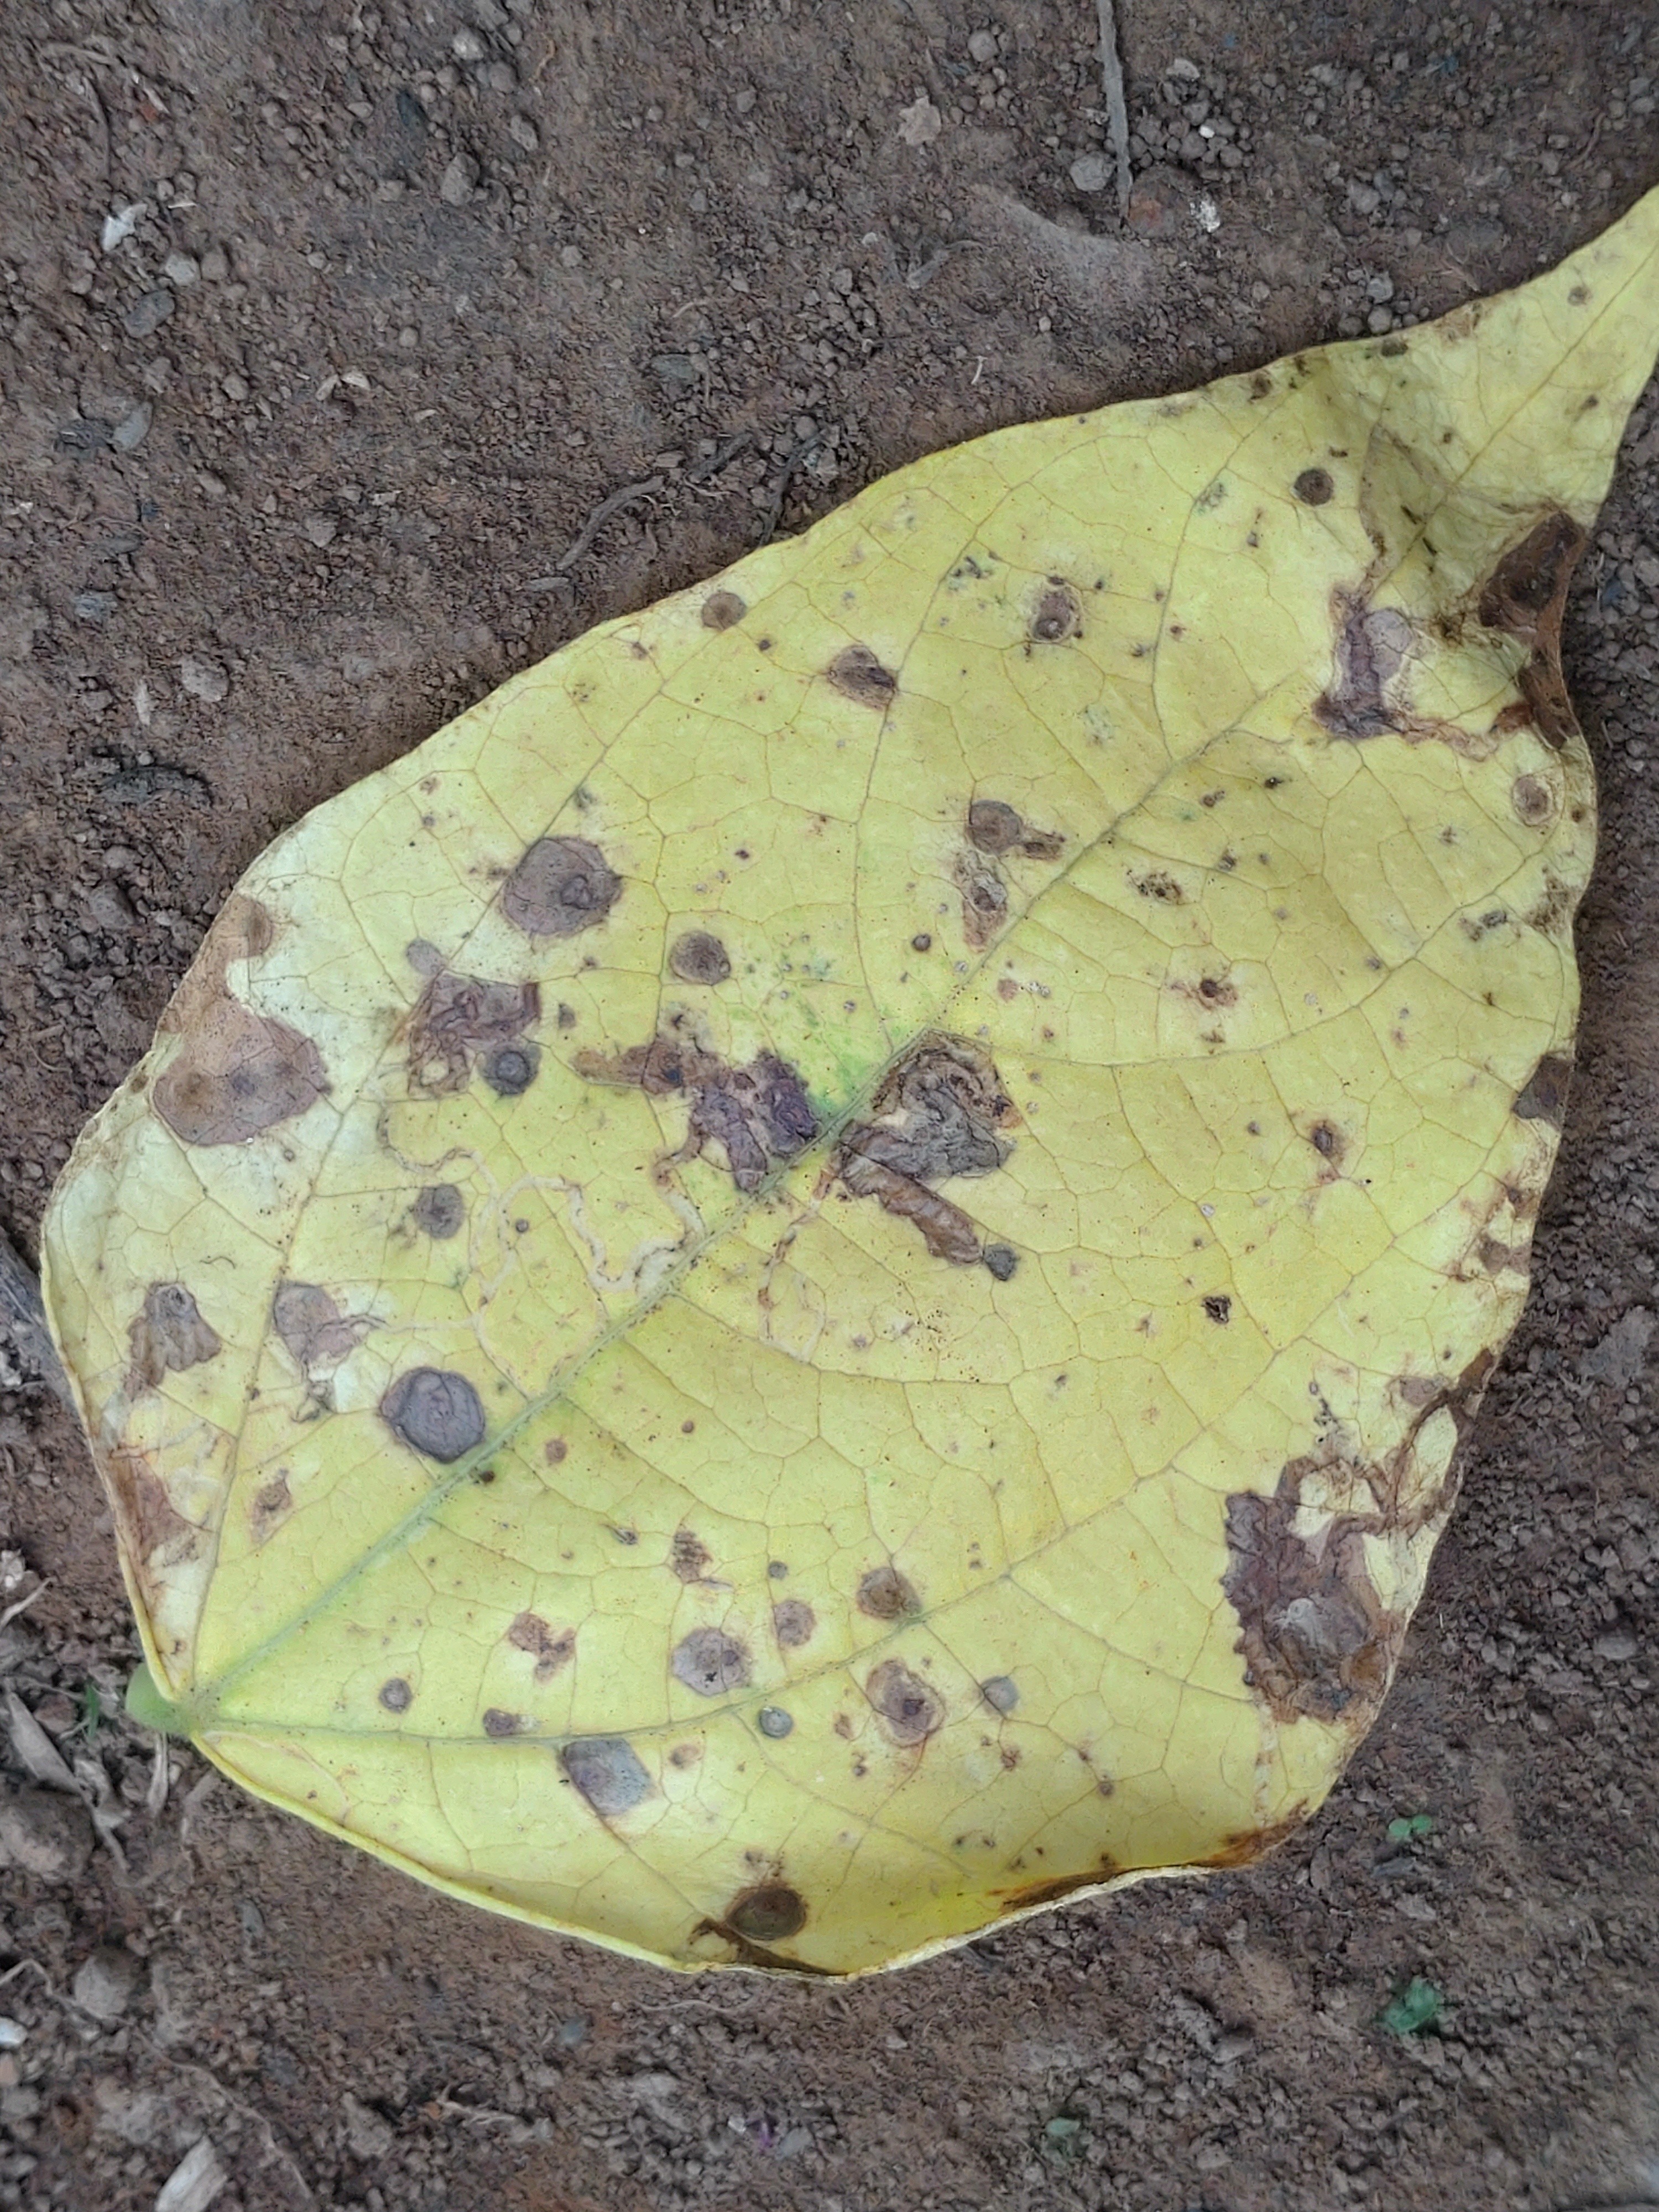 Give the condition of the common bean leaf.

anthracnose
